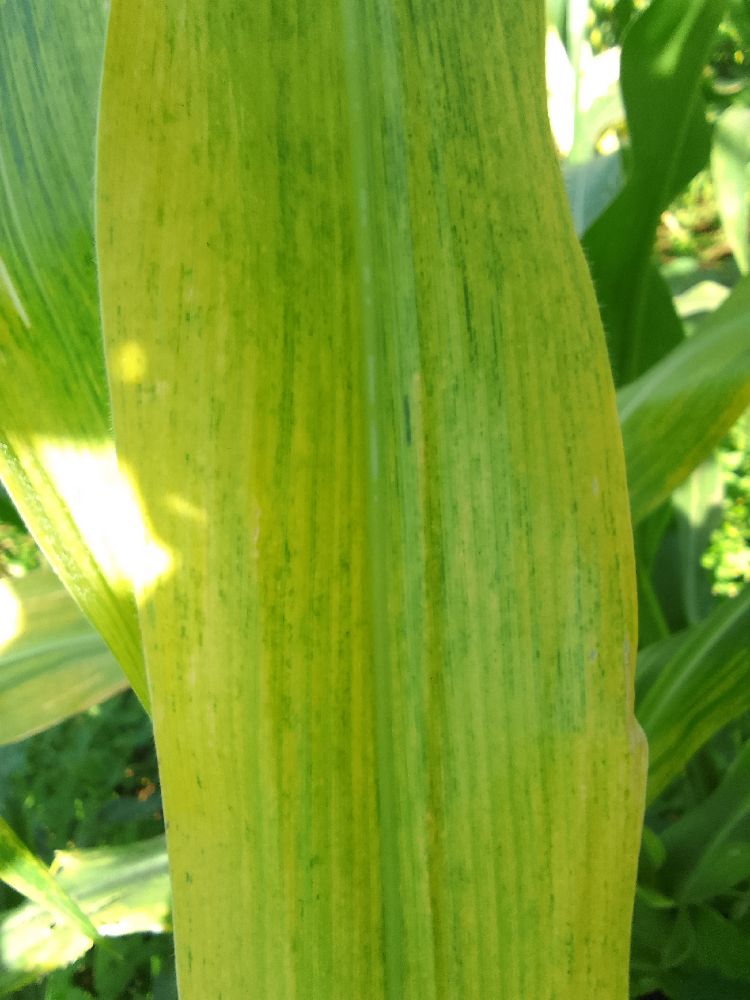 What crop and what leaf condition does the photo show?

maize, maize lethal necrosis
